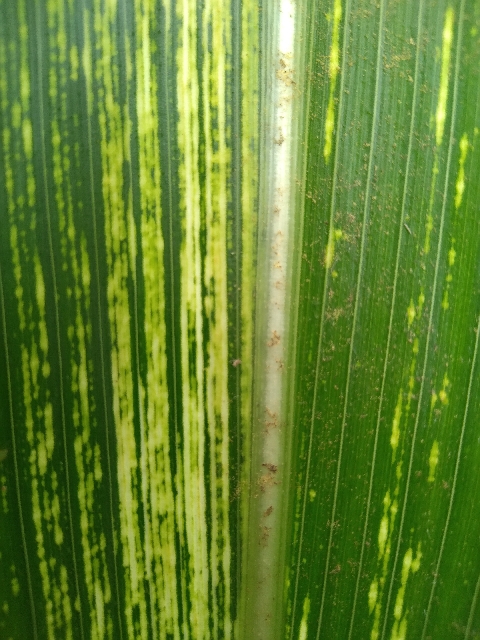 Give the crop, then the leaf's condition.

maize, maize streak virus
